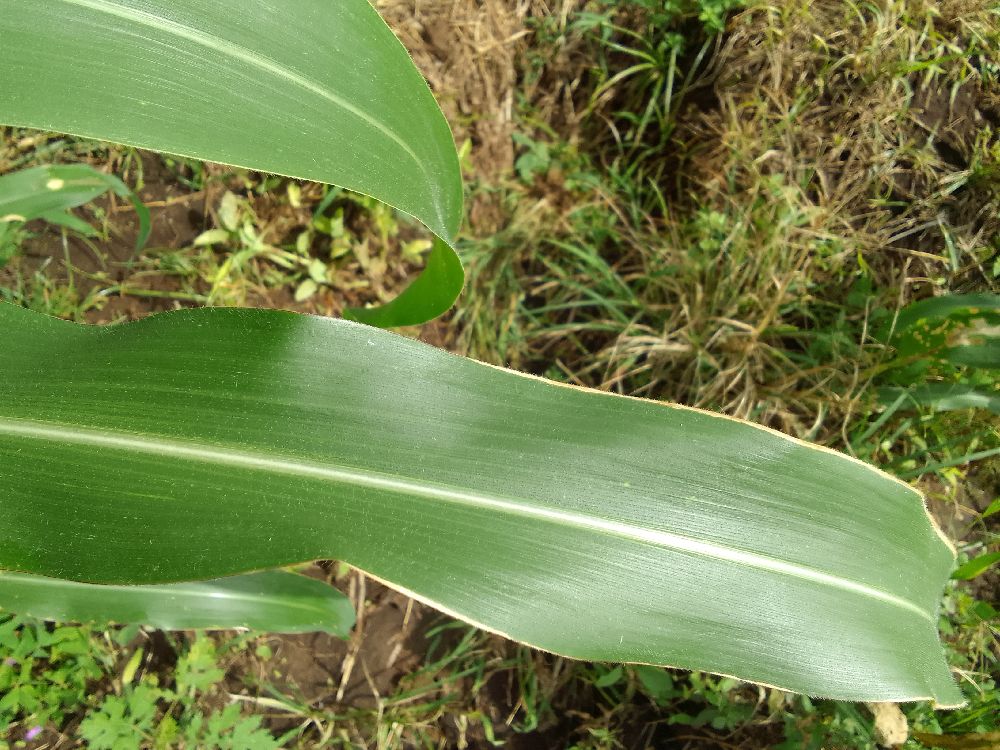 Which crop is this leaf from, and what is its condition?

maize, healthy
